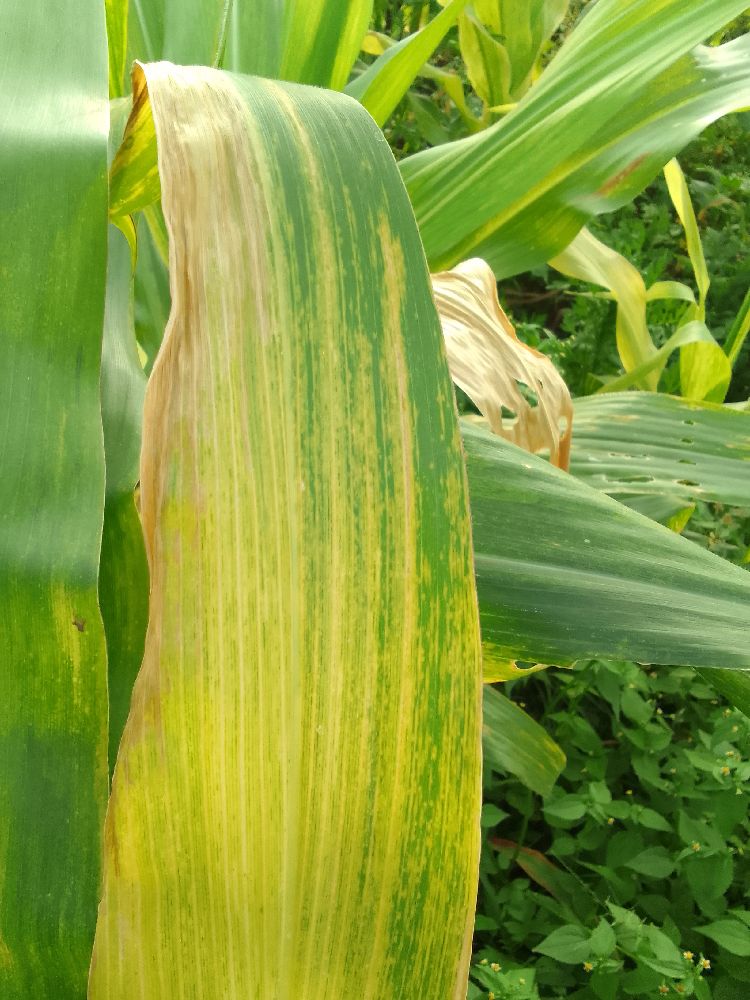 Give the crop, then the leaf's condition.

maize, maize lethal necrosis
